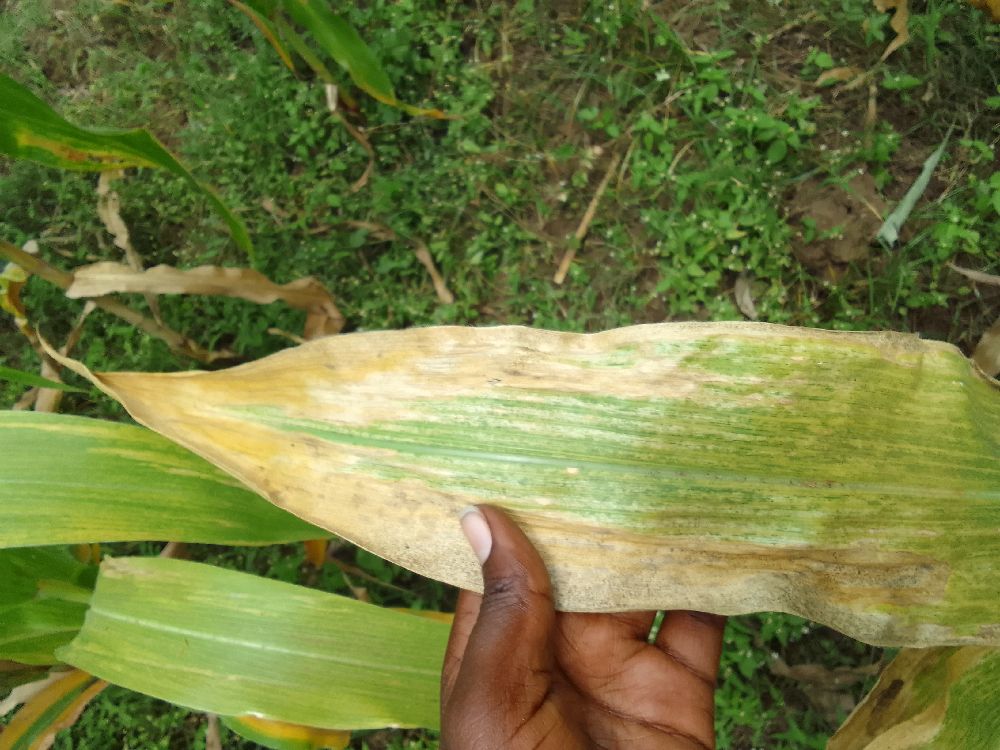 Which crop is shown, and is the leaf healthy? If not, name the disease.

maize, maize lethal necrosis
